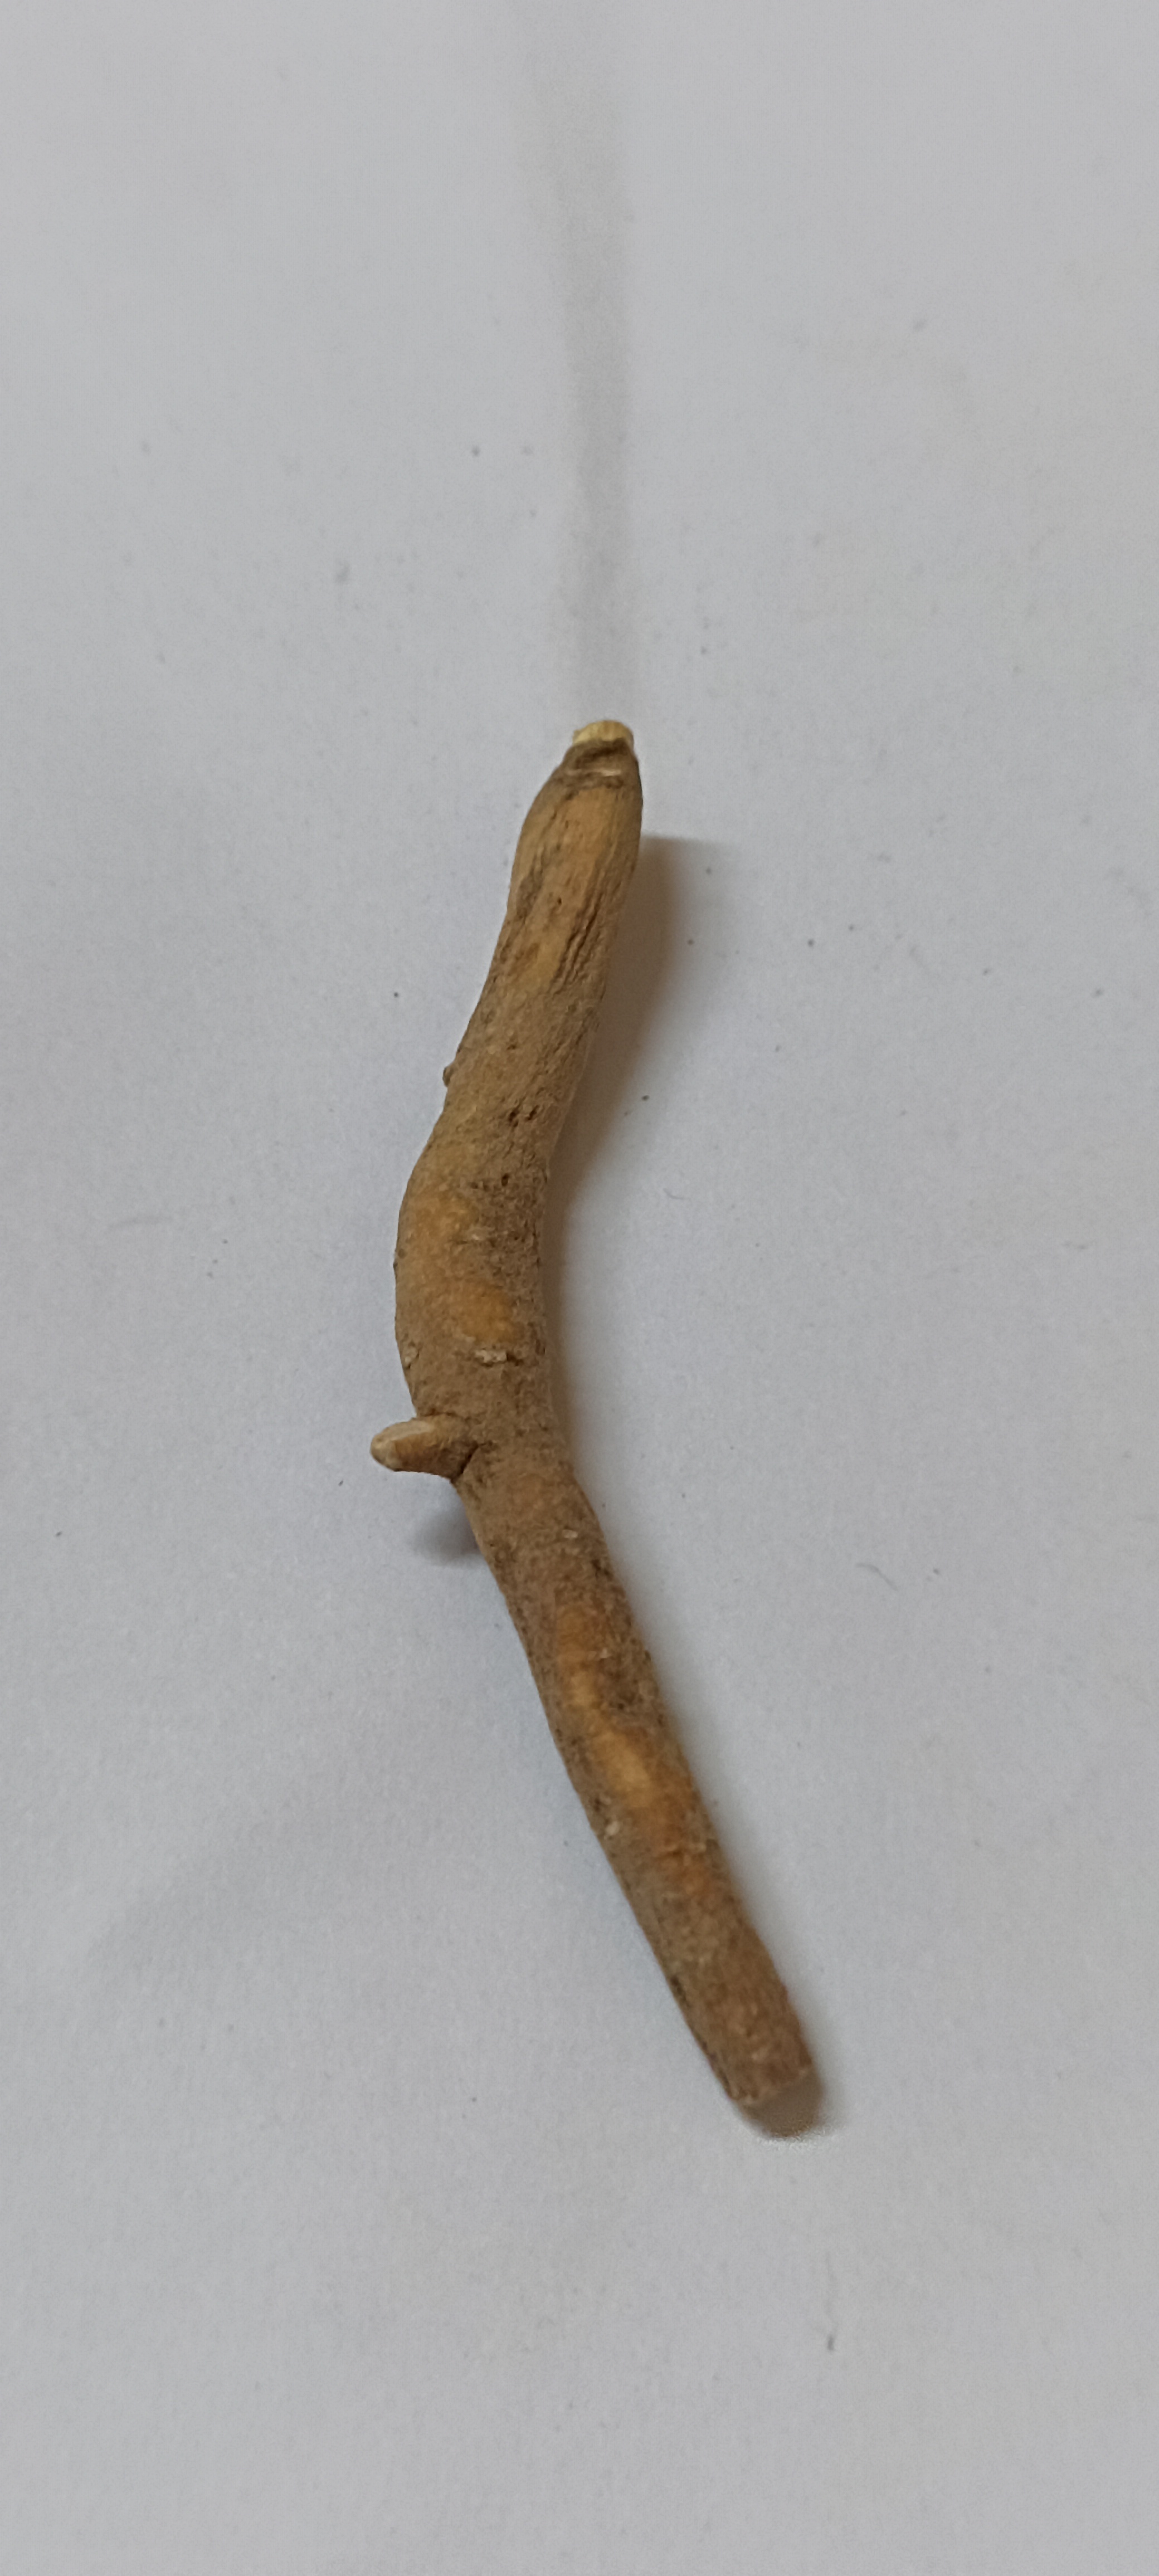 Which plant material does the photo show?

ashwagandha
